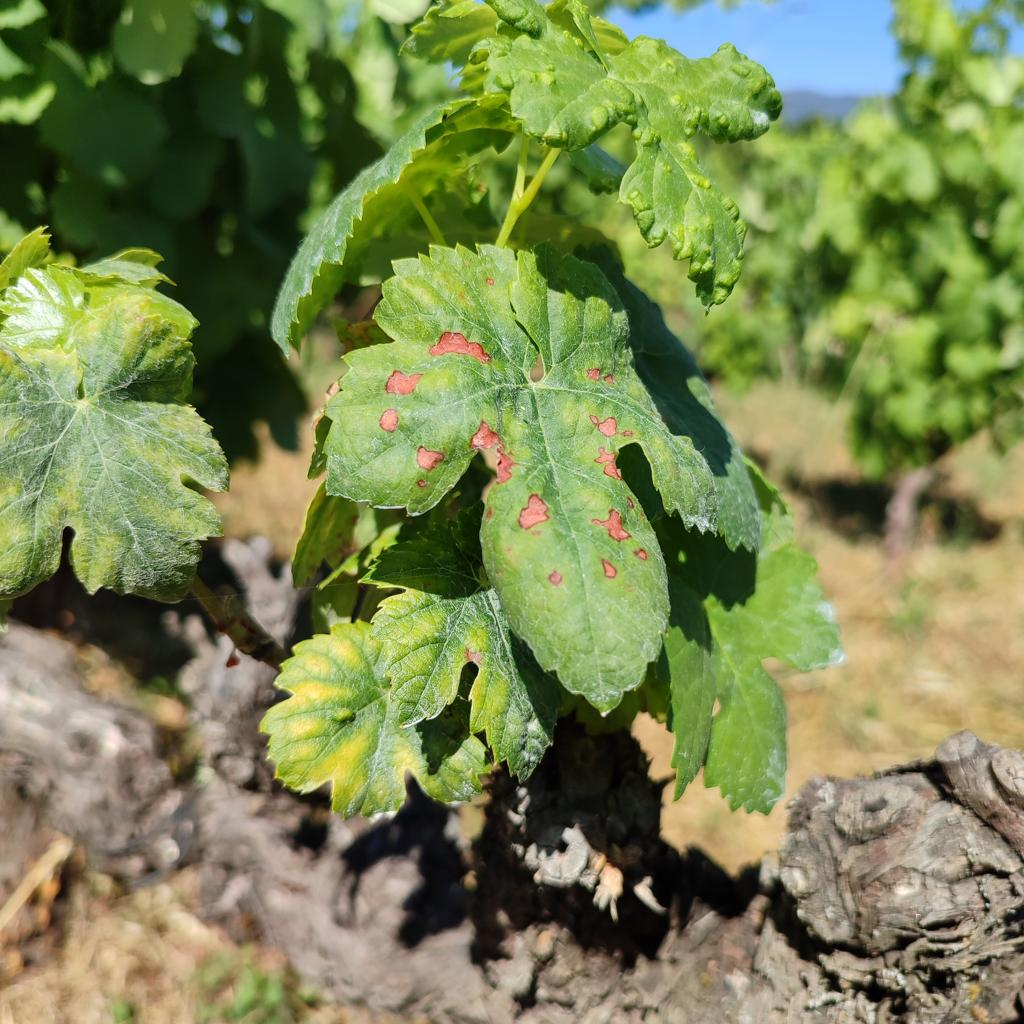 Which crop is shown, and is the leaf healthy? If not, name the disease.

grapevine, esca complex
